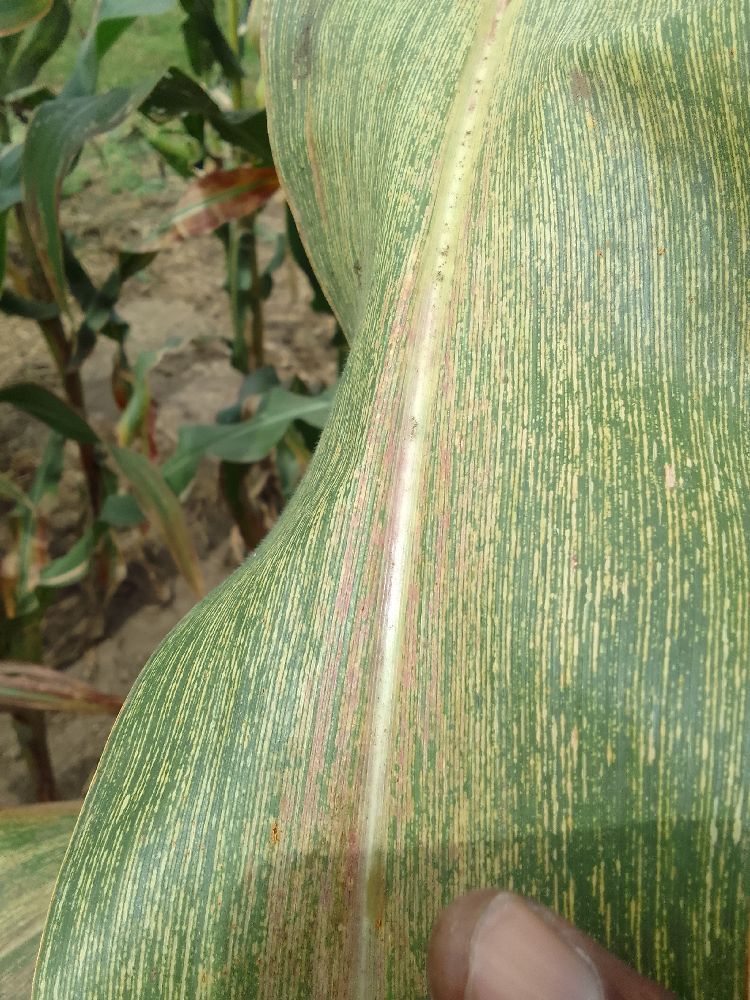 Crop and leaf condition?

maize, maize streak virus
